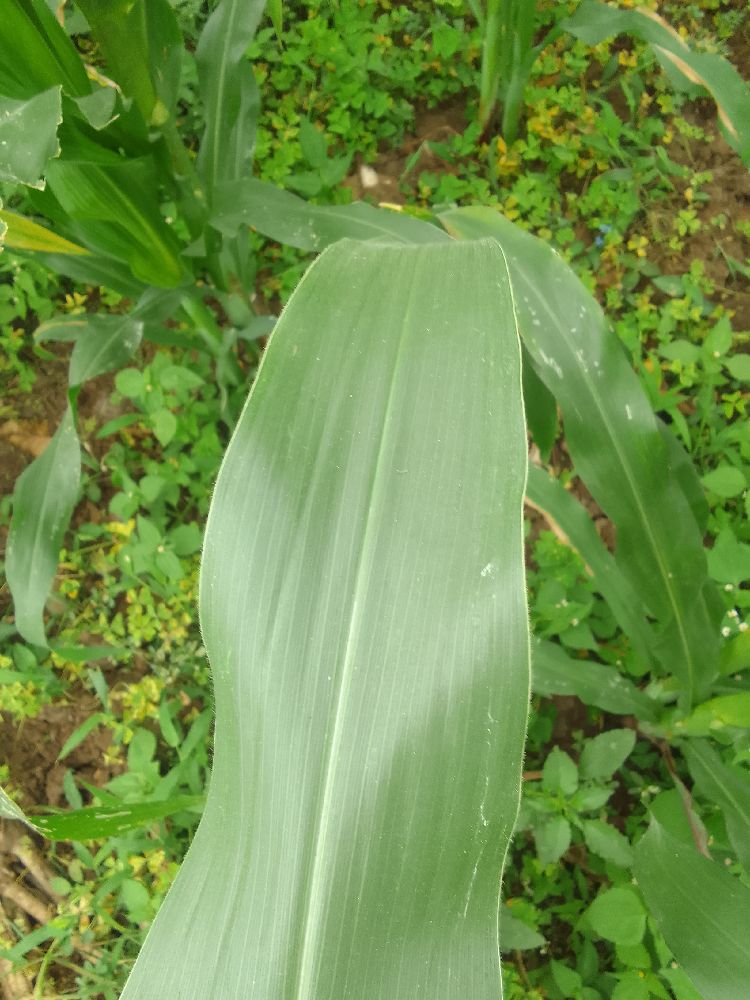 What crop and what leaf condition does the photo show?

maize, healthy
